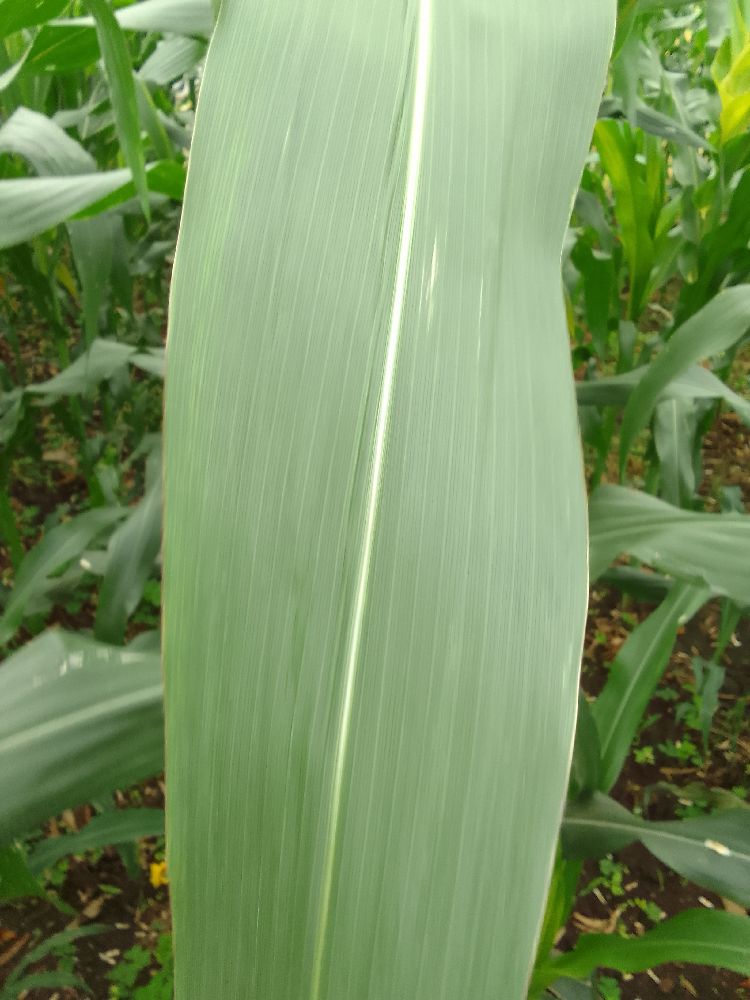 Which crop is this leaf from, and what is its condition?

maize, healthy
